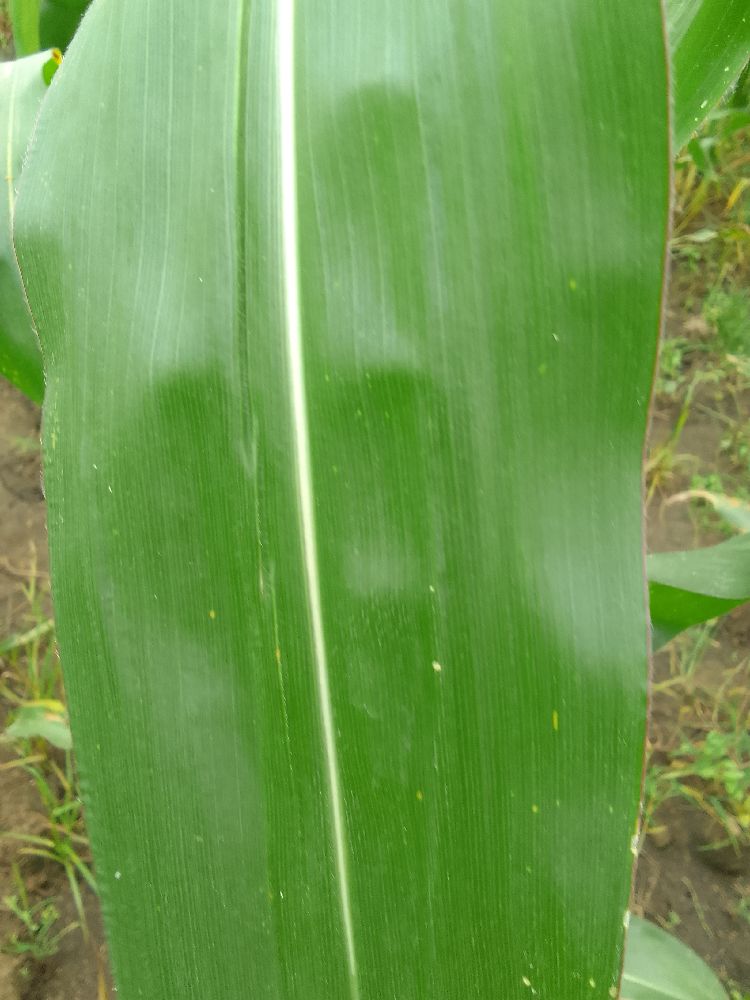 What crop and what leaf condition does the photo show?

maize, healthy
